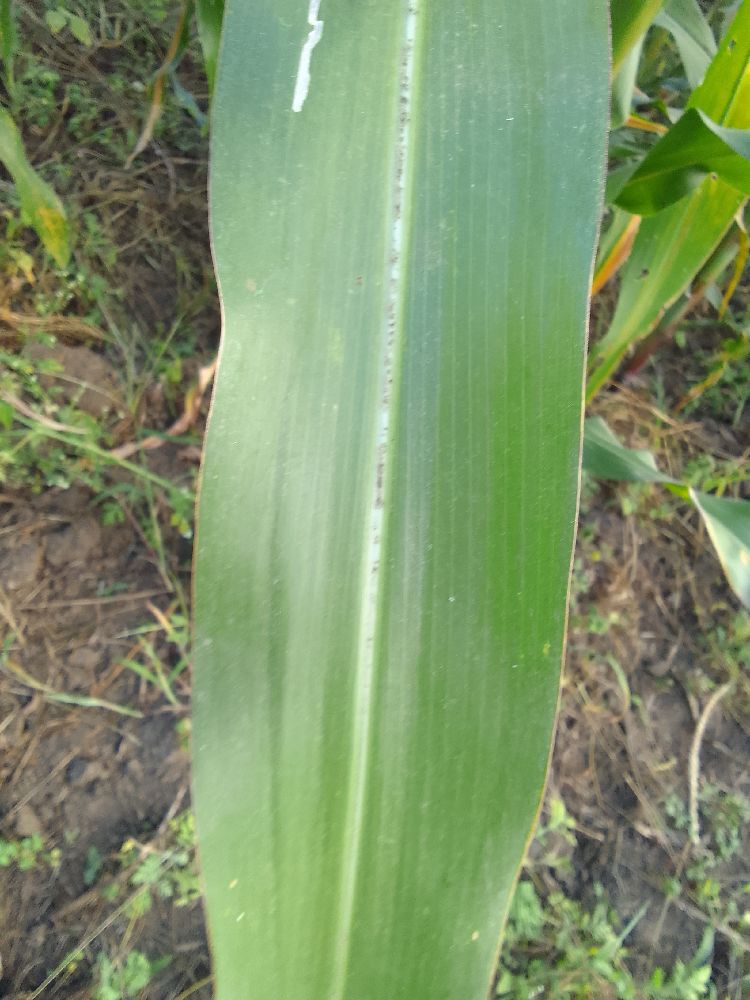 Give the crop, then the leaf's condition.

maize, healthy
